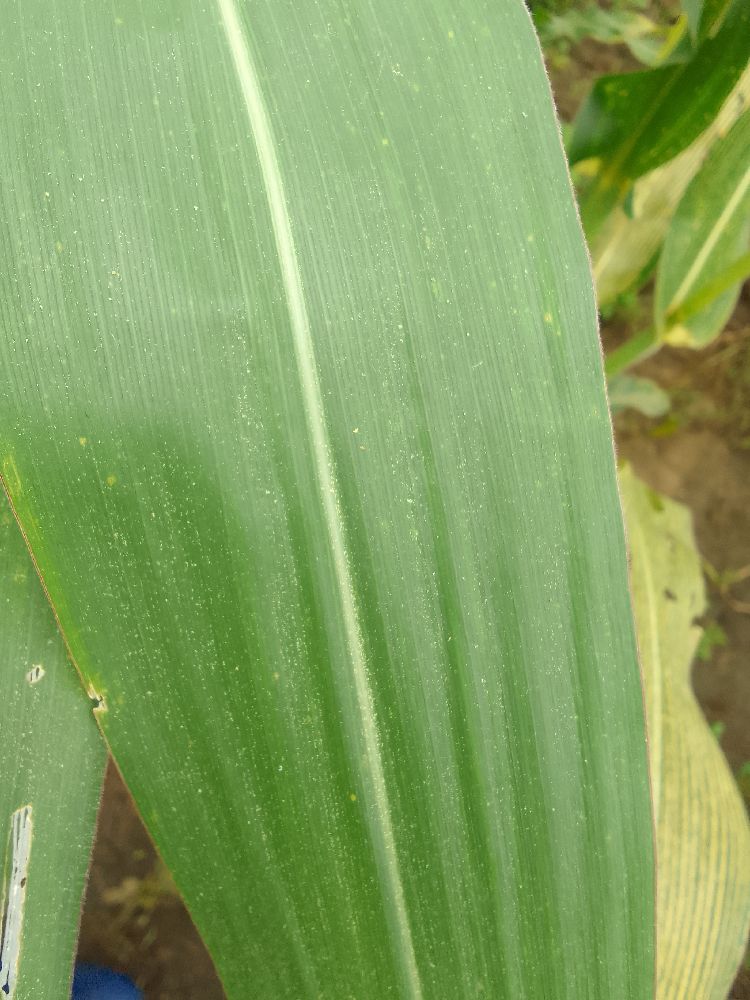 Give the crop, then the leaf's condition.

maize, healthy
